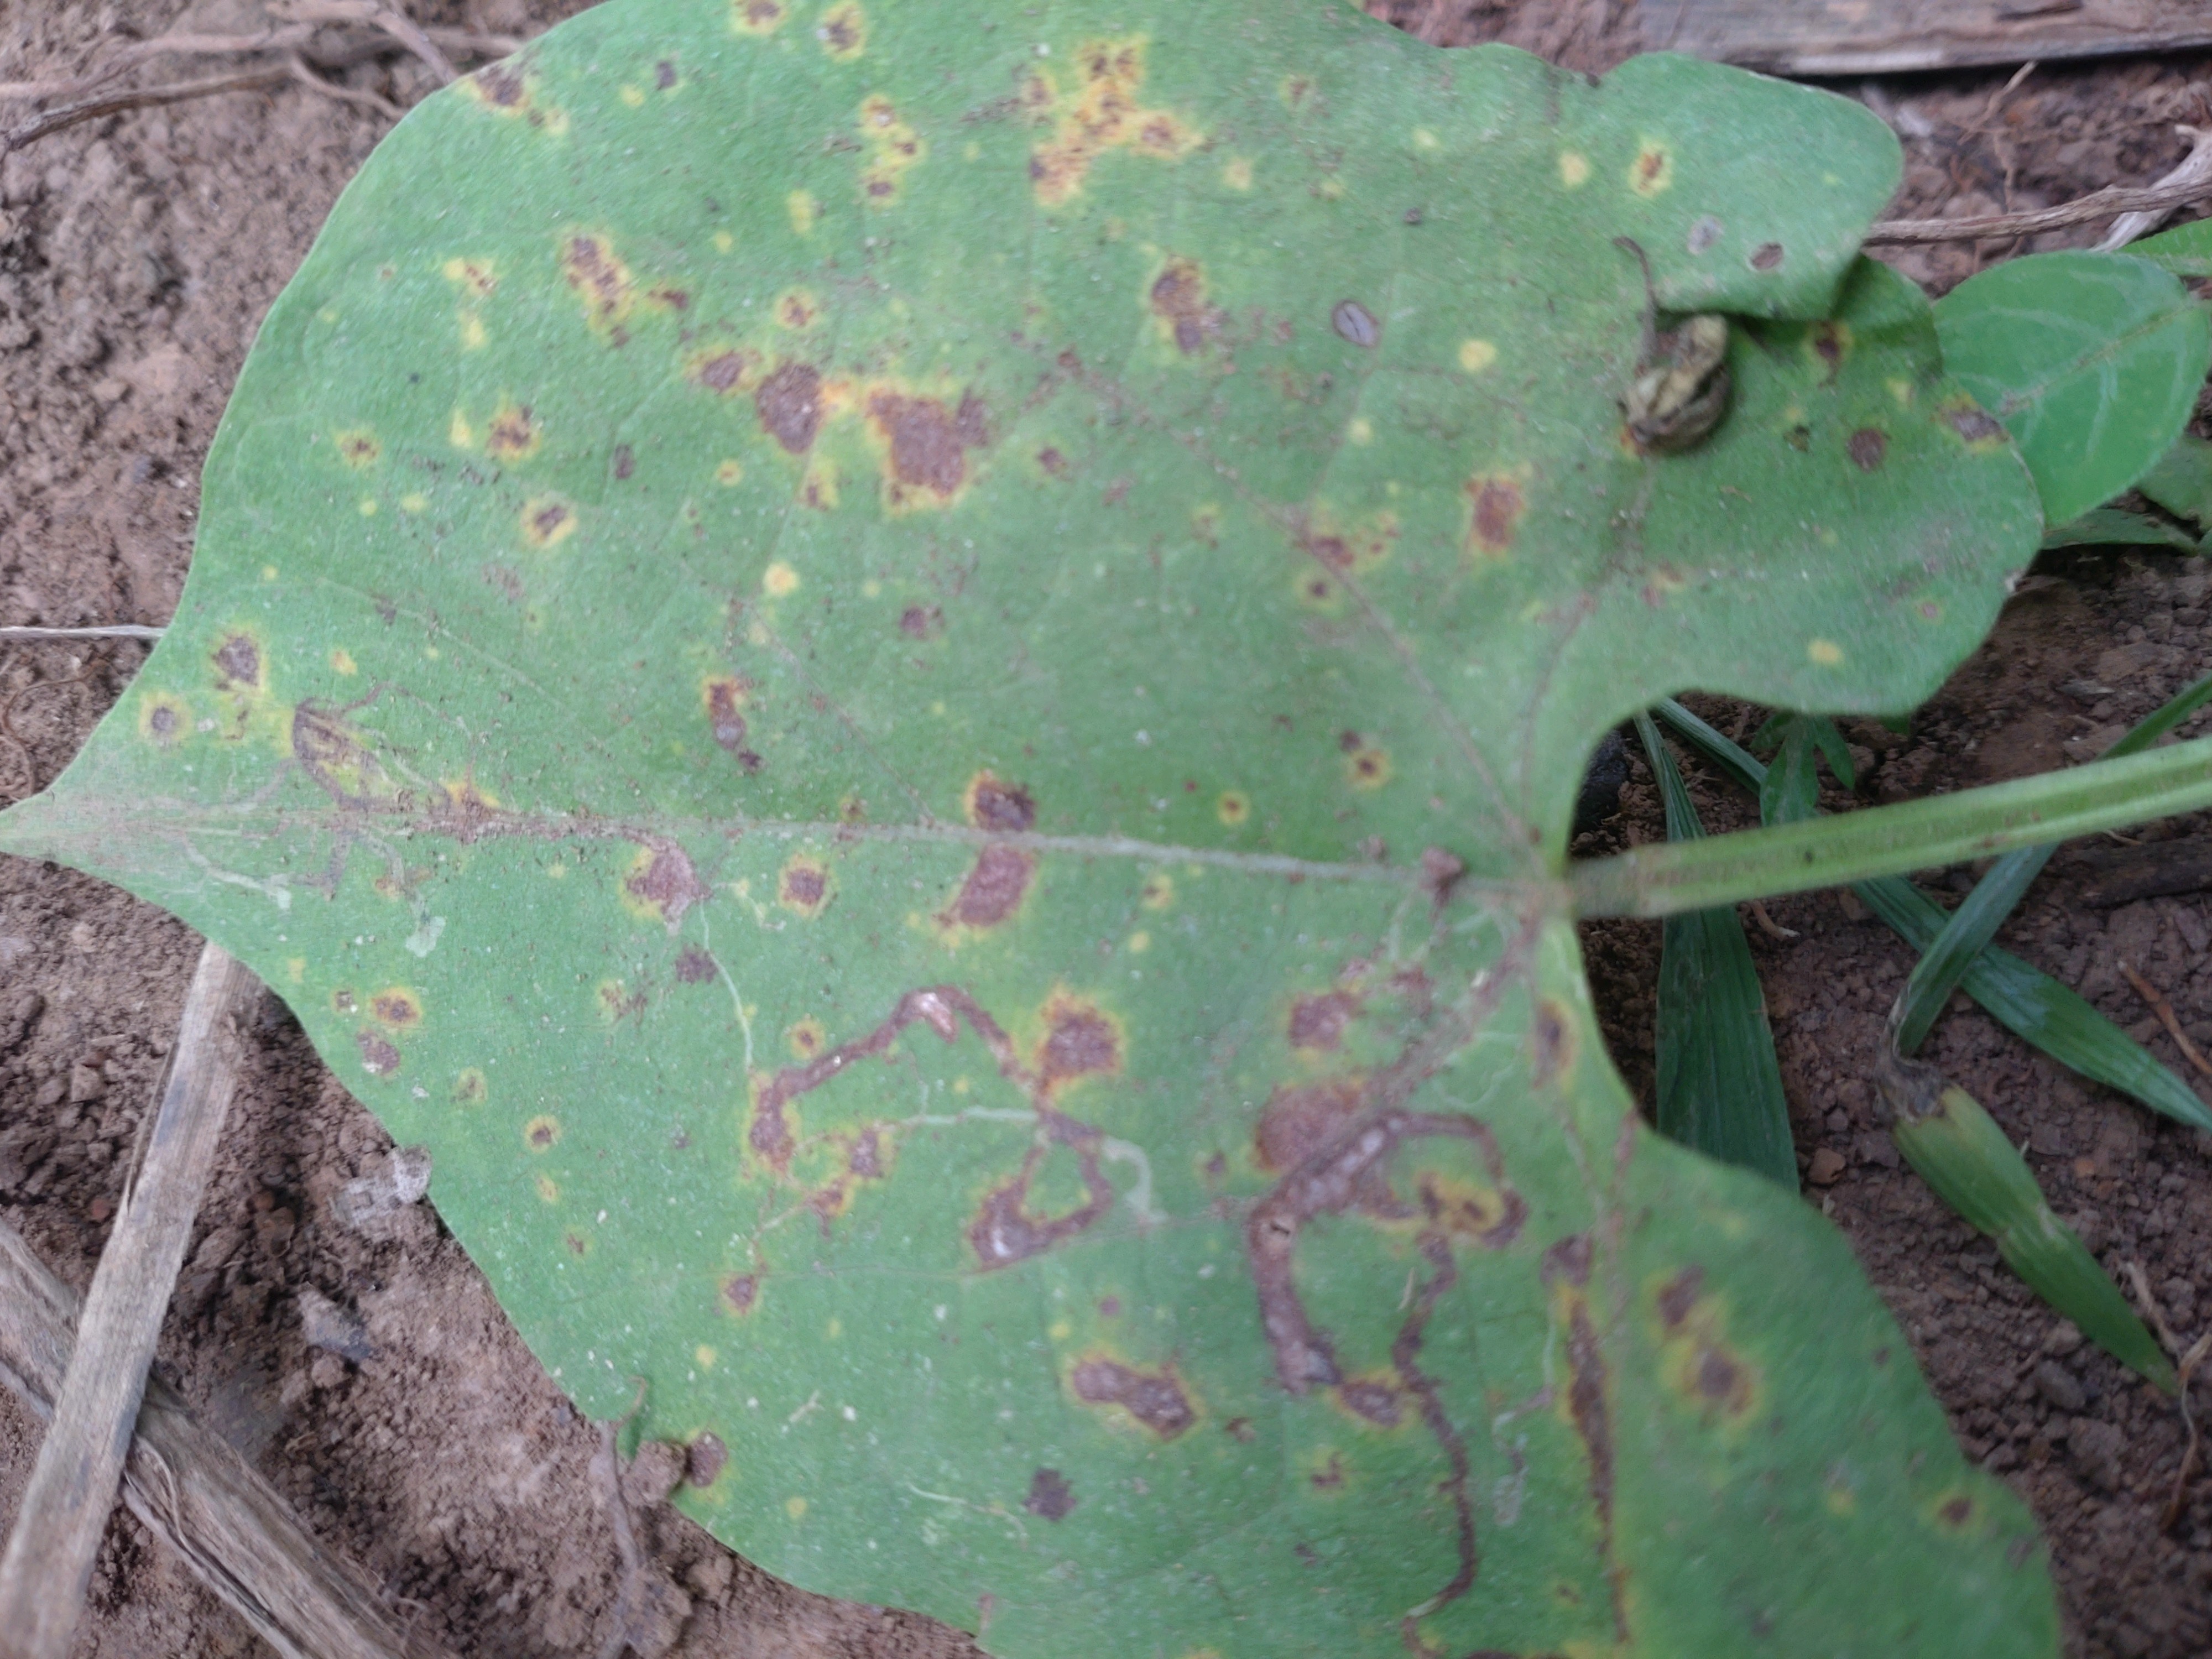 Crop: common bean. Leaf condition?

rust
